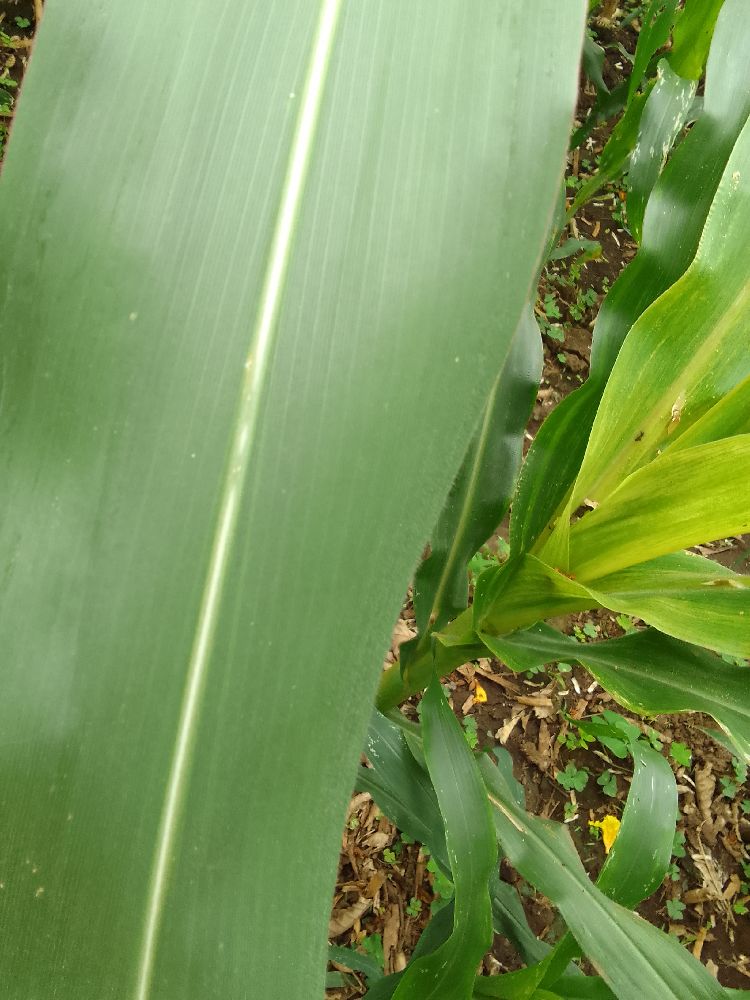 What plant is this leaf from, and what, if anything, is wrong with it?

maize, healthy
